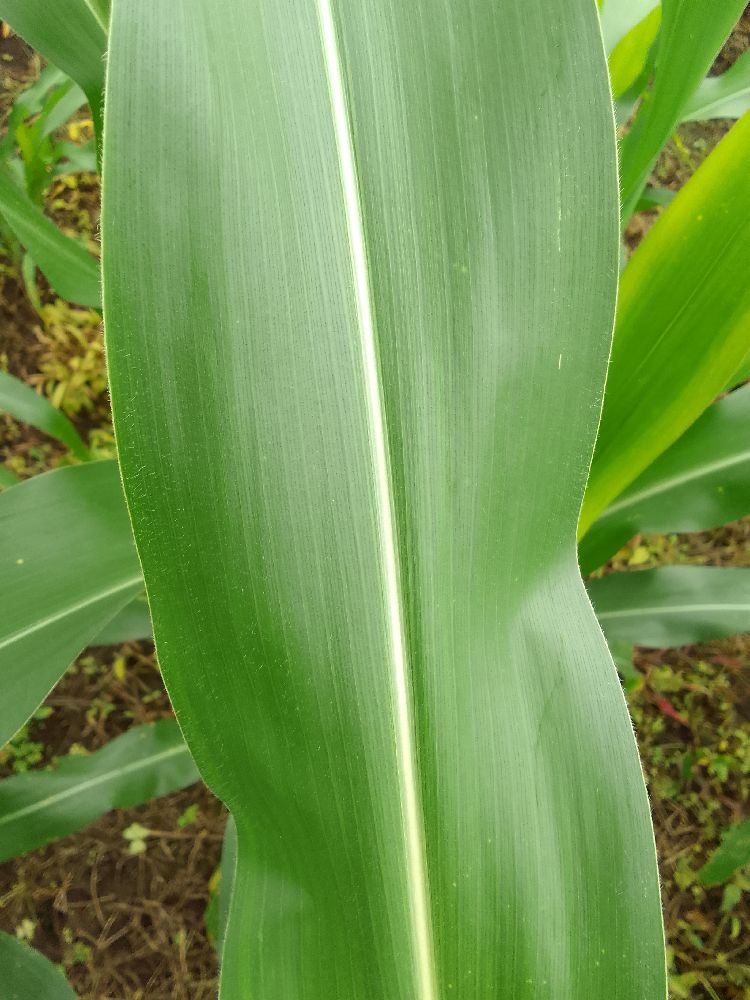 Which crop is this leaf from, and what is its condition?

maize, healthy
